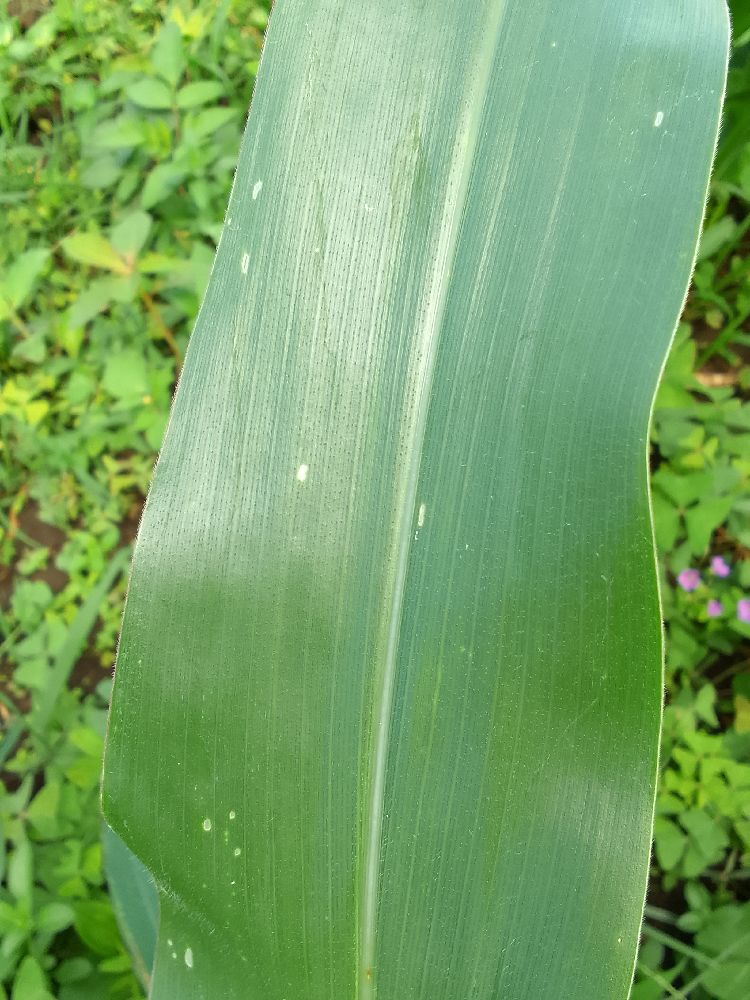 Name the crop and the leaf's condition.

maize, healthy
